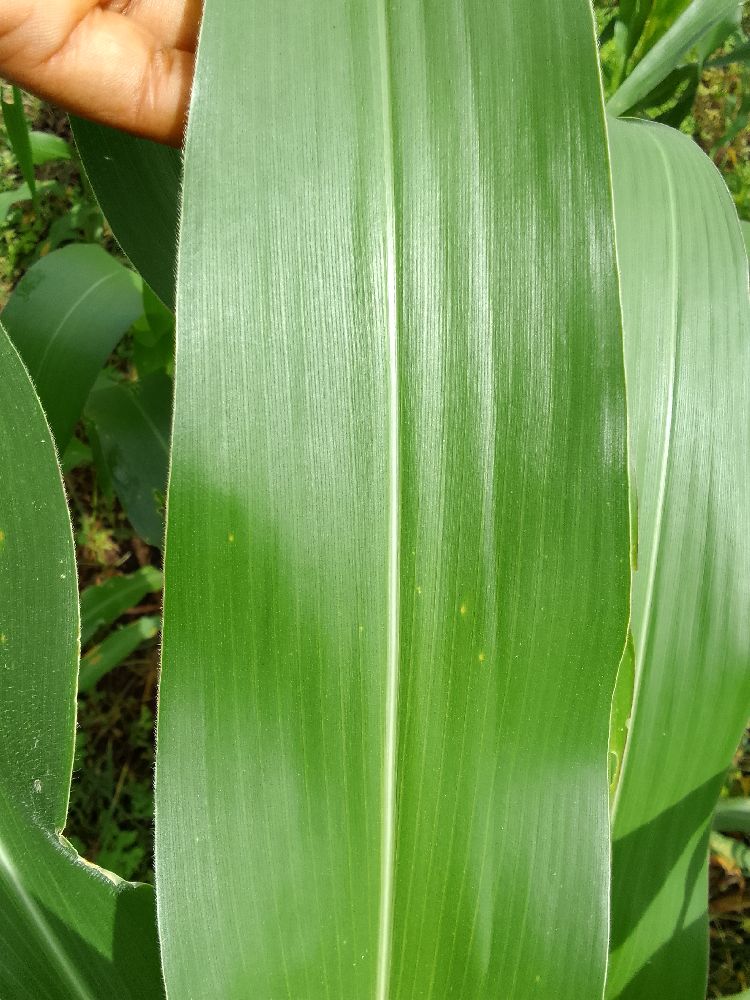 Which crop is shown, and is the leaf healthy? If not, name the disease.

maize, healthy
